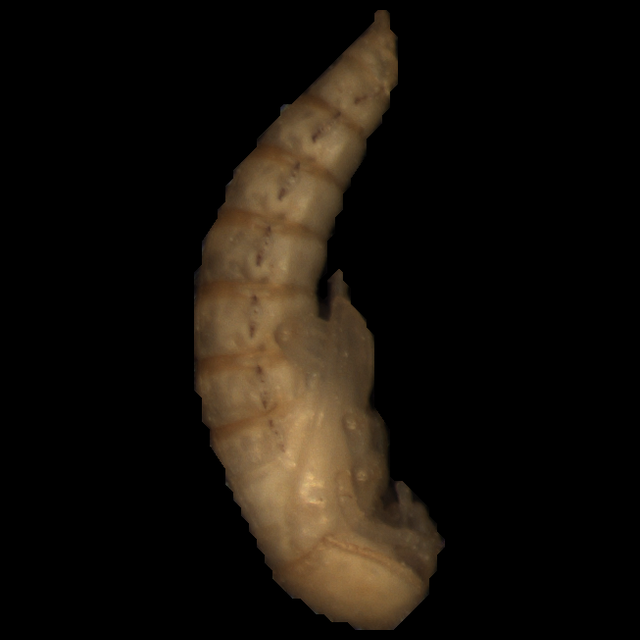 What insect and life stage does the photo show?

mealworm pupa
